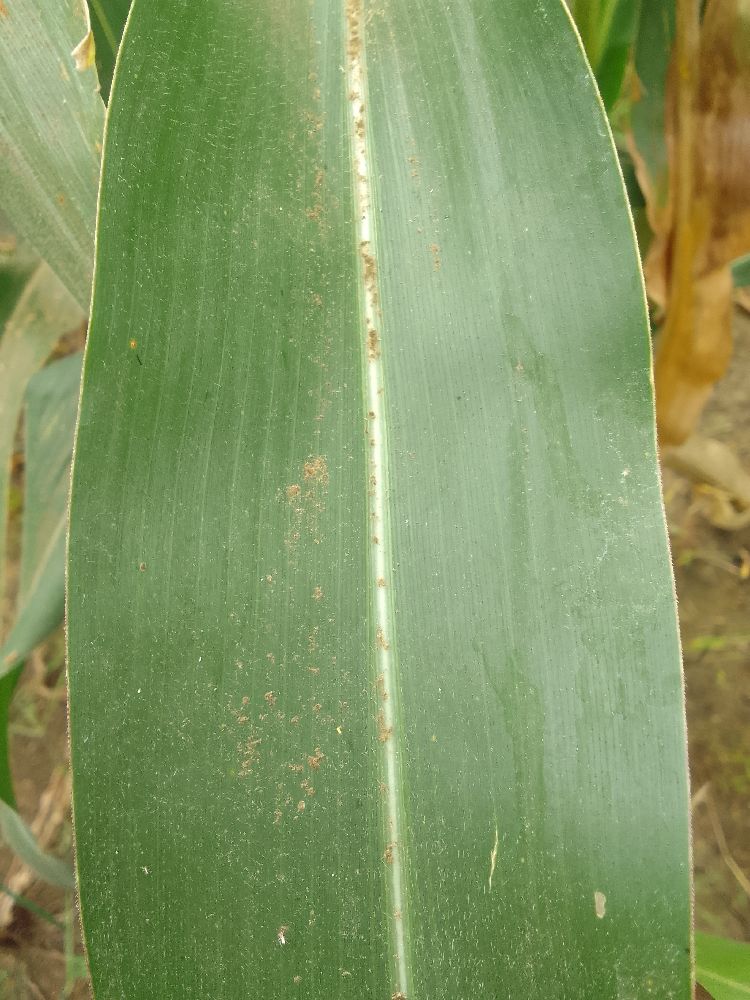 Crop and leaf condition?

maize, healthy
